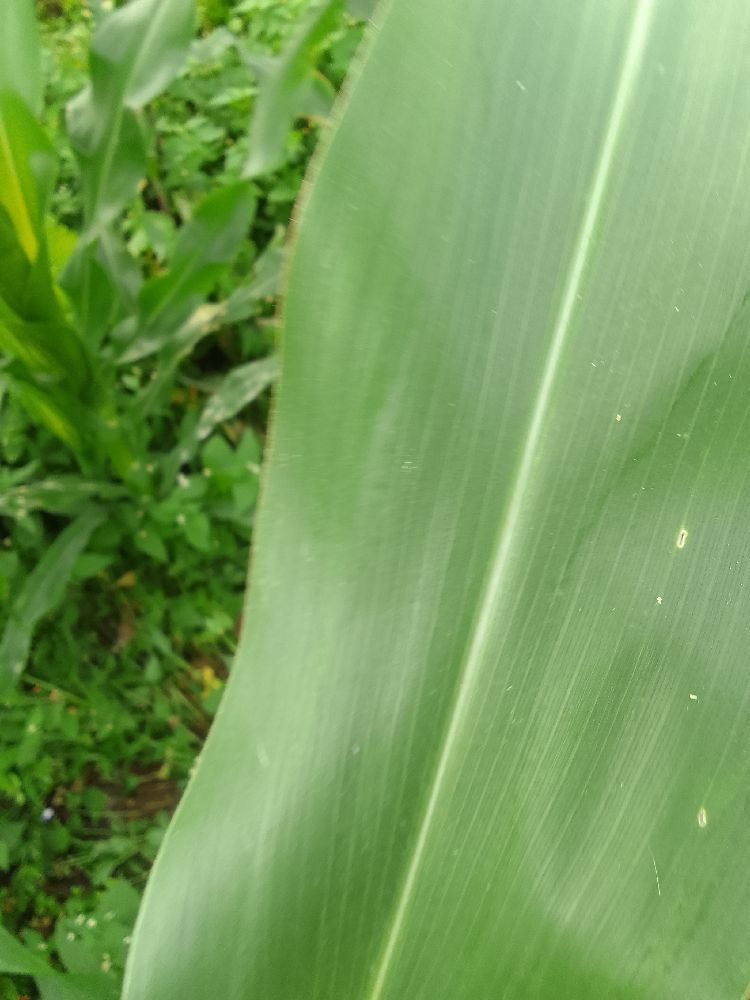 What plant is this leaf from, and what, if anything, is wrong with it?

maize, healthy
